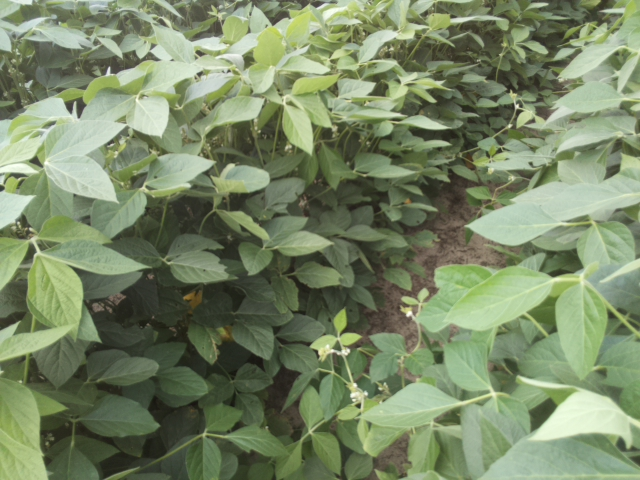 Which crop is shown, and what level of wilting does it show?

soybean, leaves with no wilting
